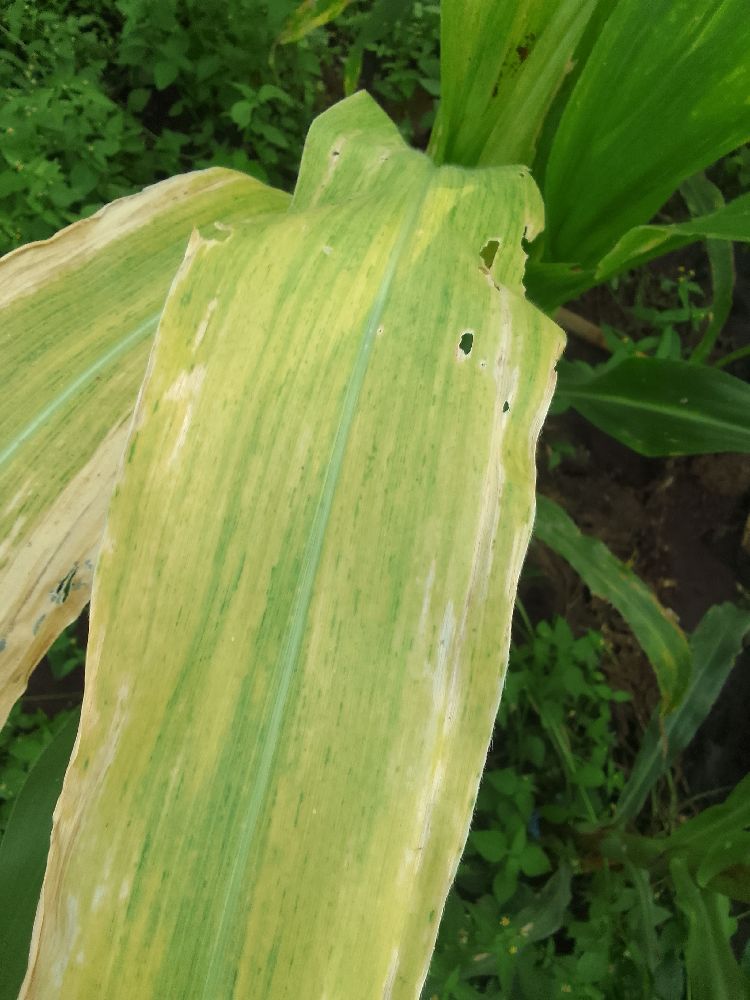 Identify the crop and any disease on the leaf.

maize, maize lethal necrosis
